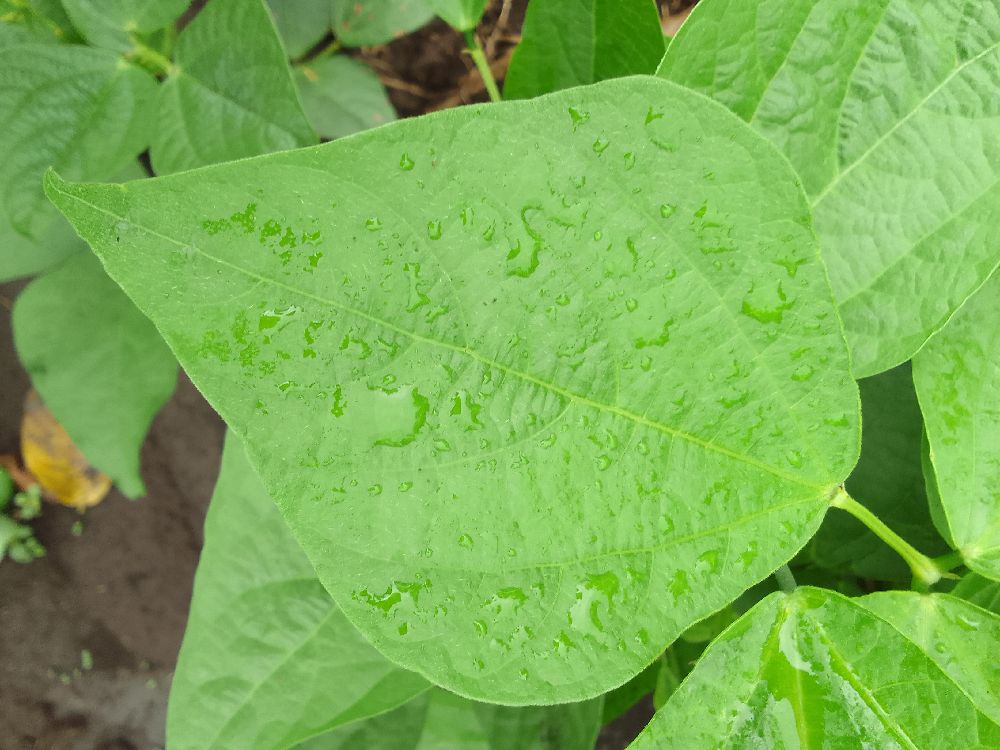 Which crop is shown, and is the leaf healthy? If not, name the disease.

common bean, healthy
